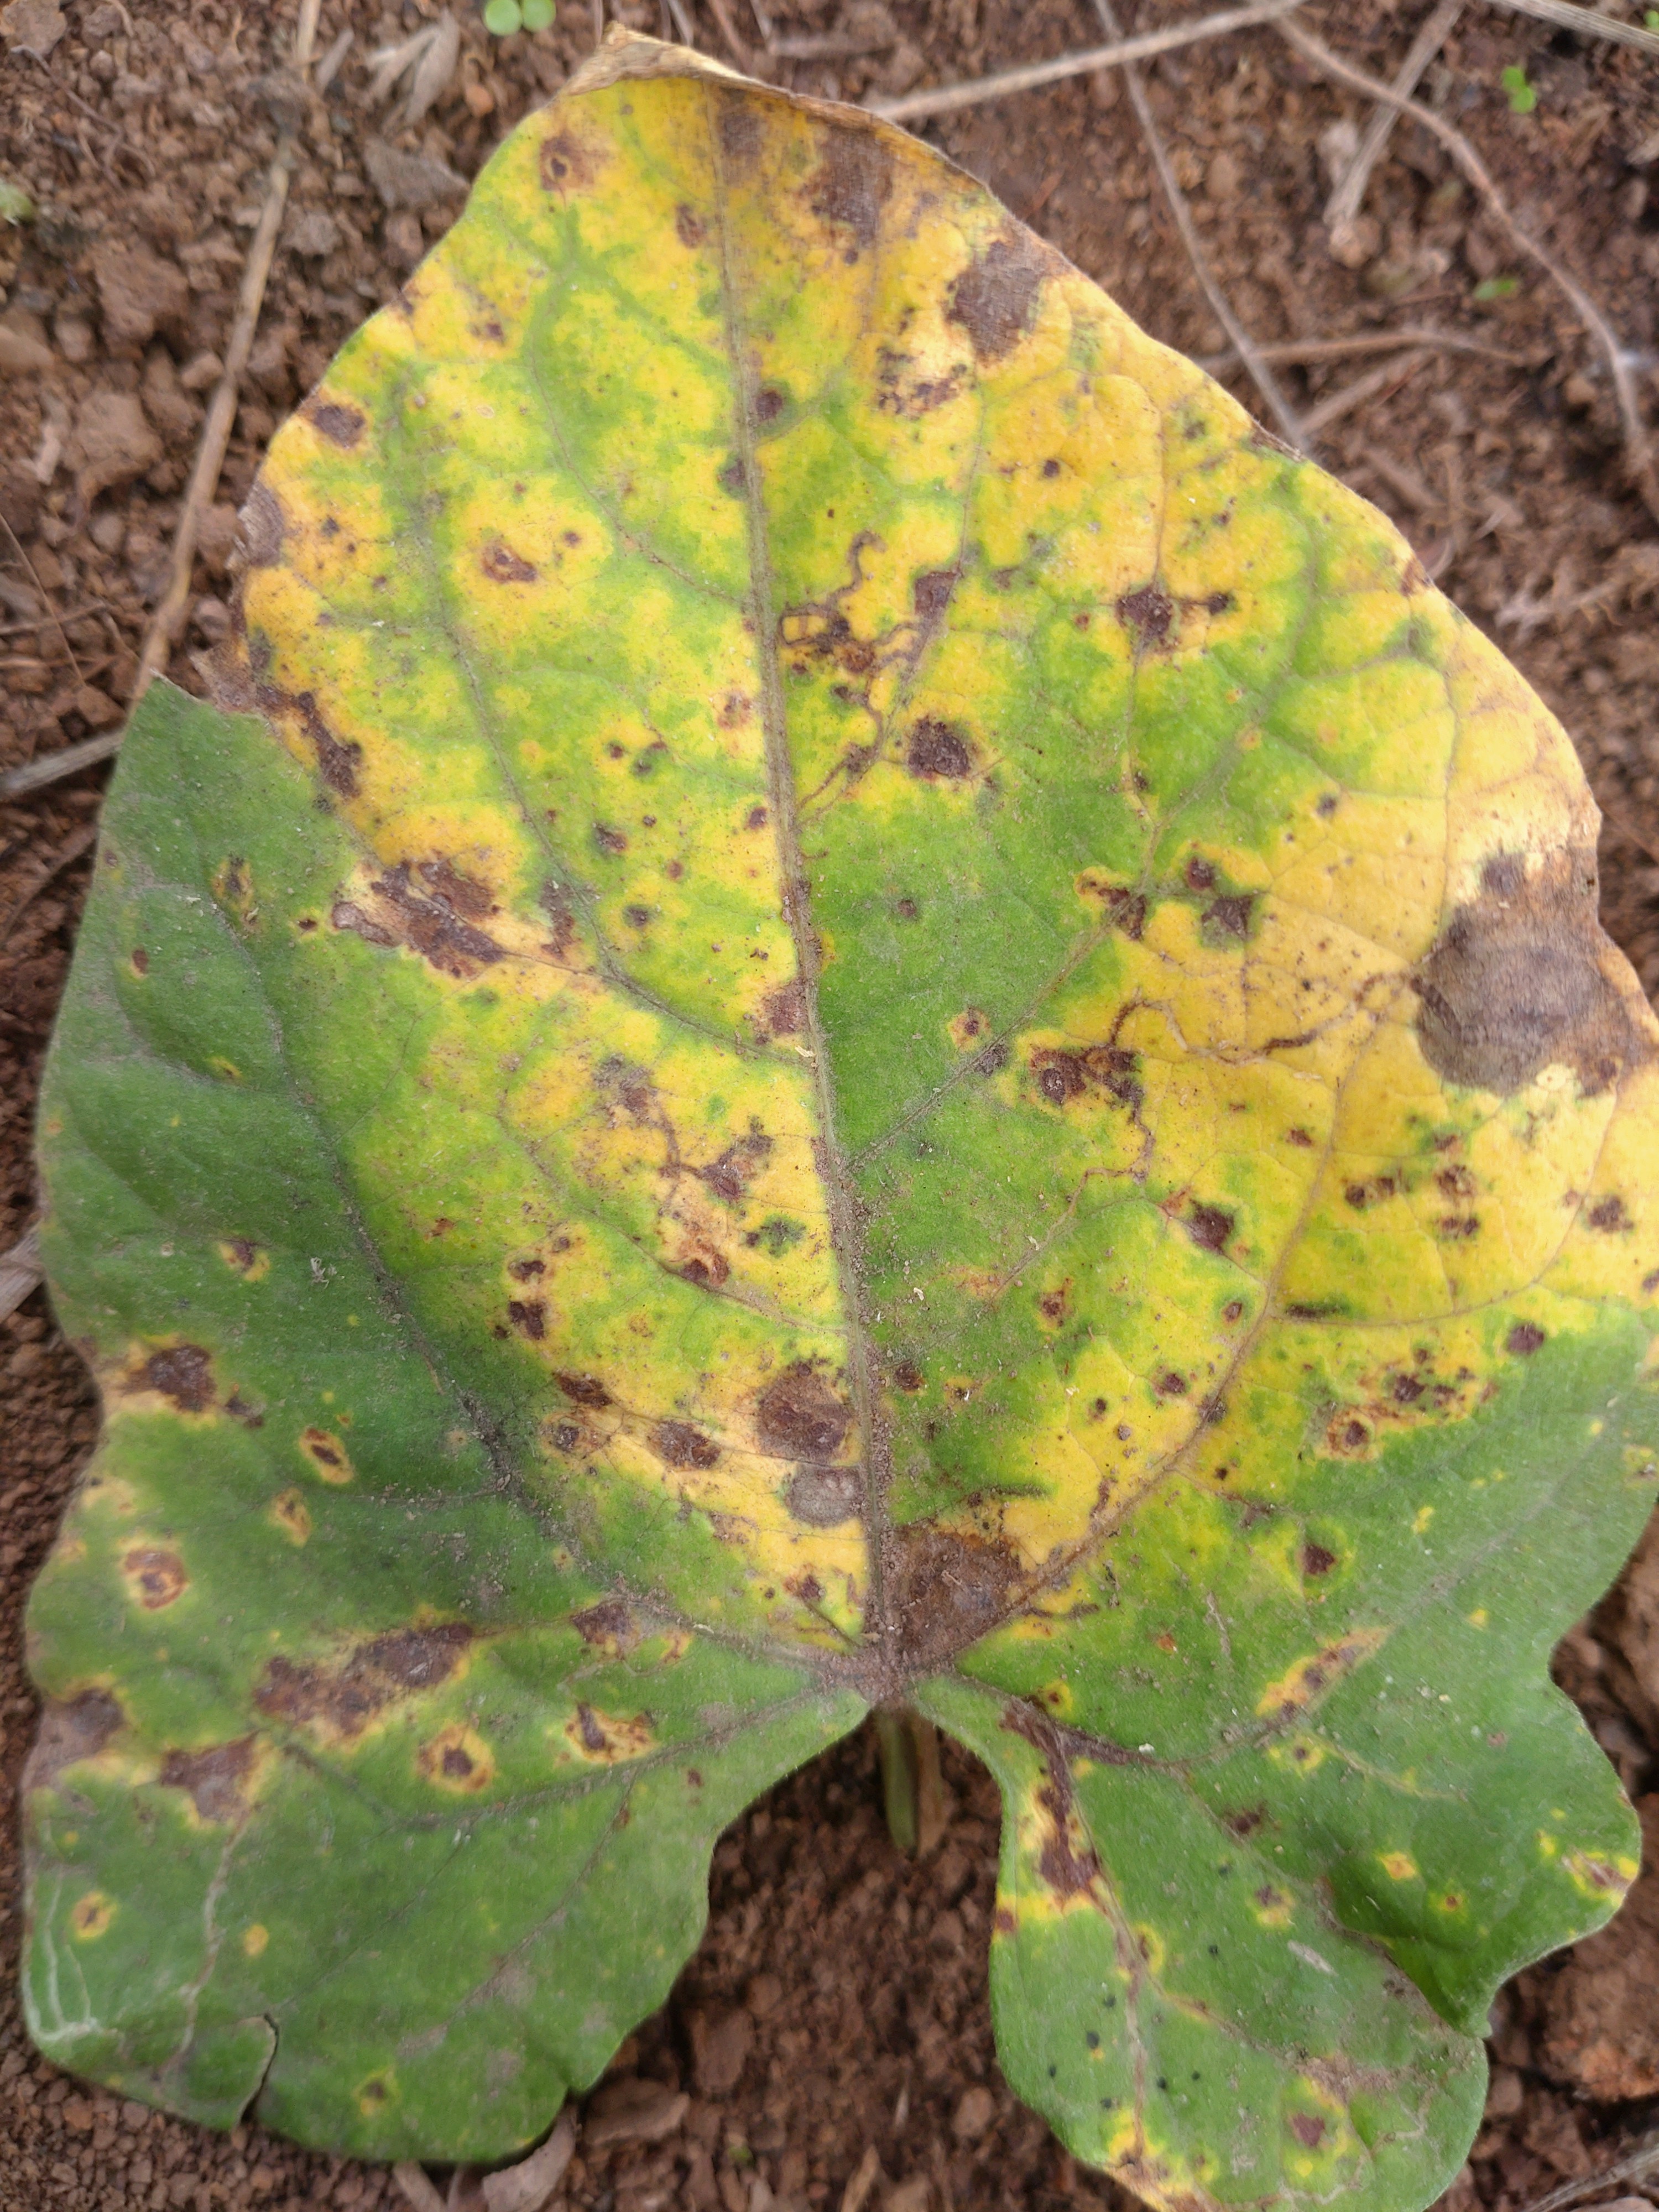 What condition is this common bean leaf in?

rust
